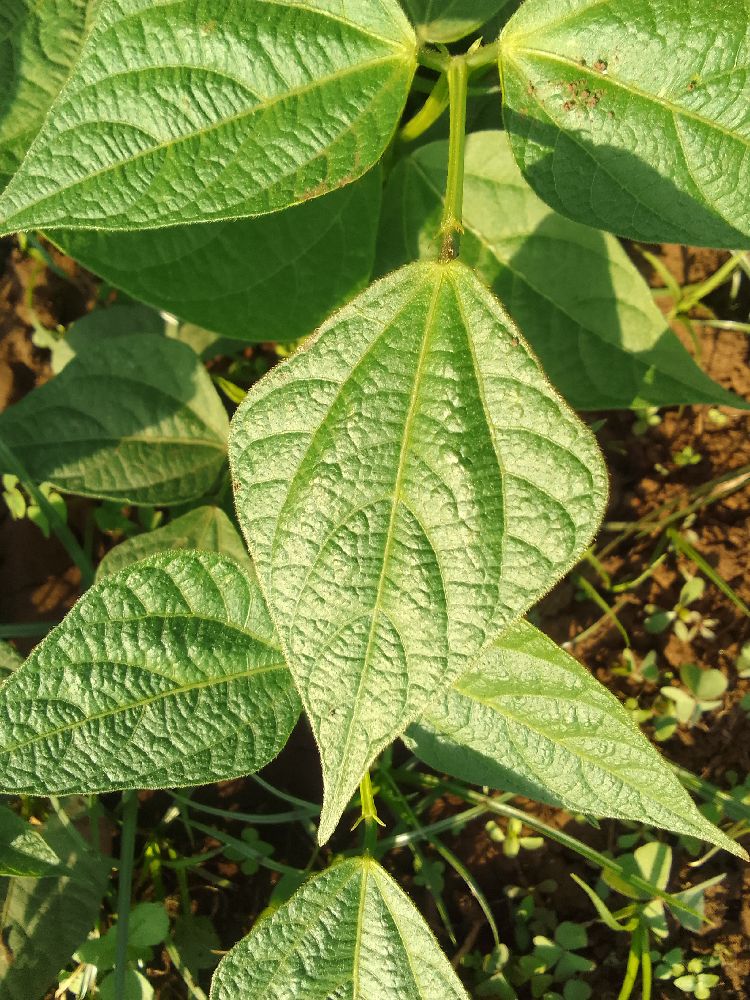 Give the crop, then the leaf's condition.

common bean, healthy
